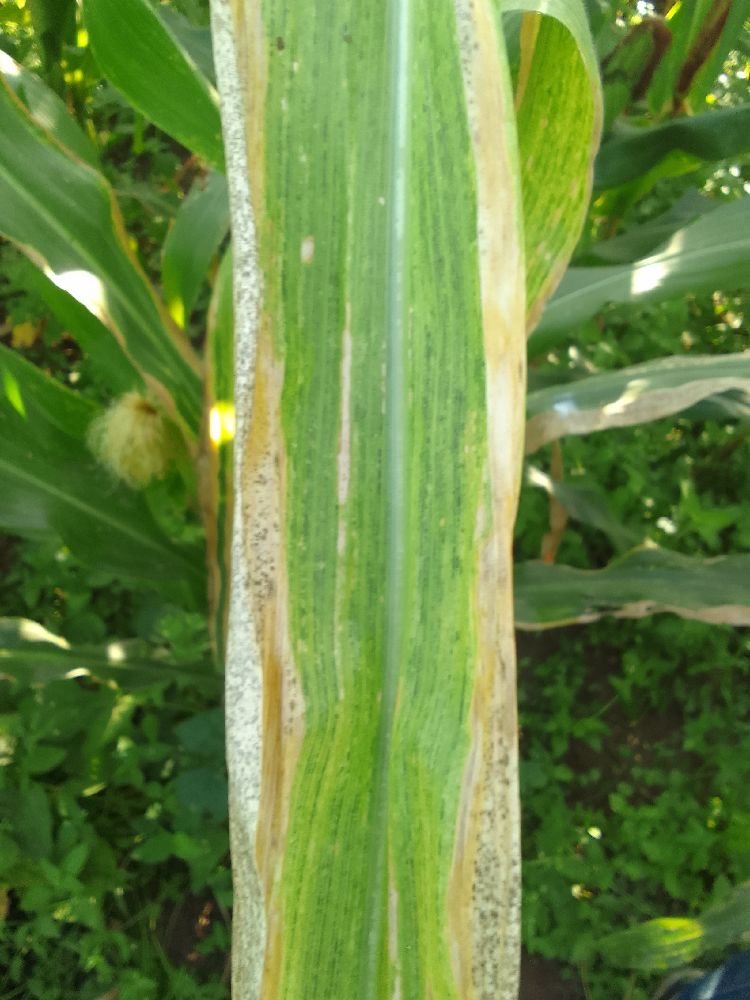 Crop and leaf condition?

maize, maize lethal necrosis
